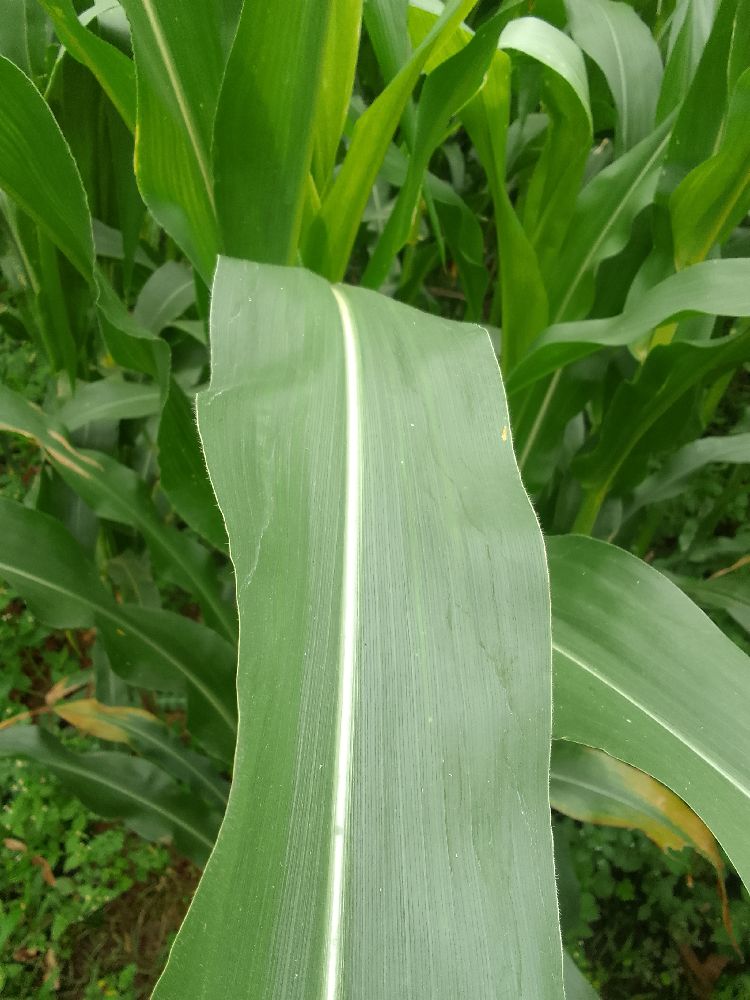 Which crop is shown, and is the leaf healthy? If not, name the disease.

maize, healthy
